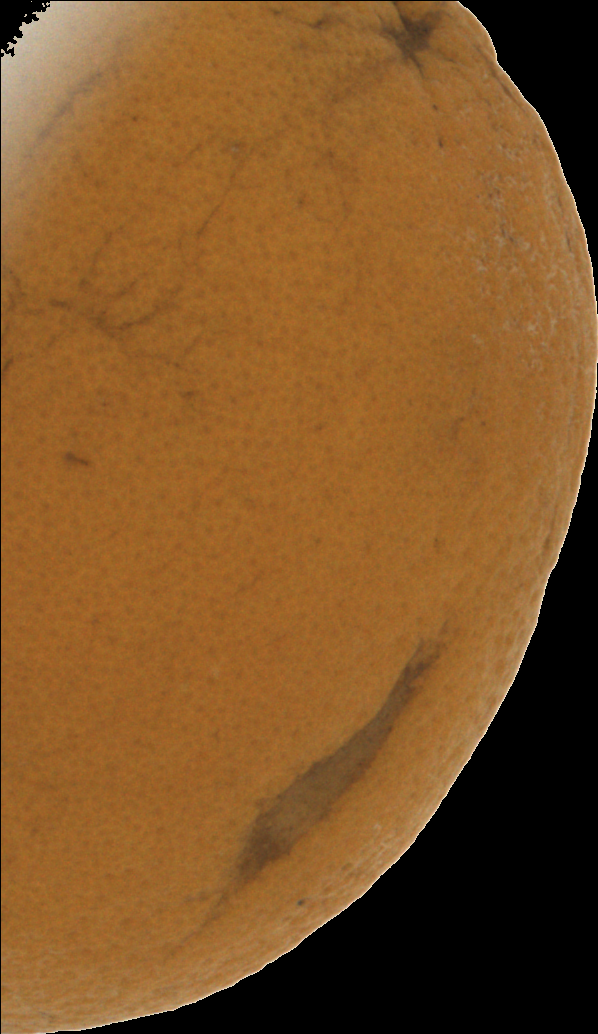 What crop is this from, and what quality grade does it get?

orange, bad
